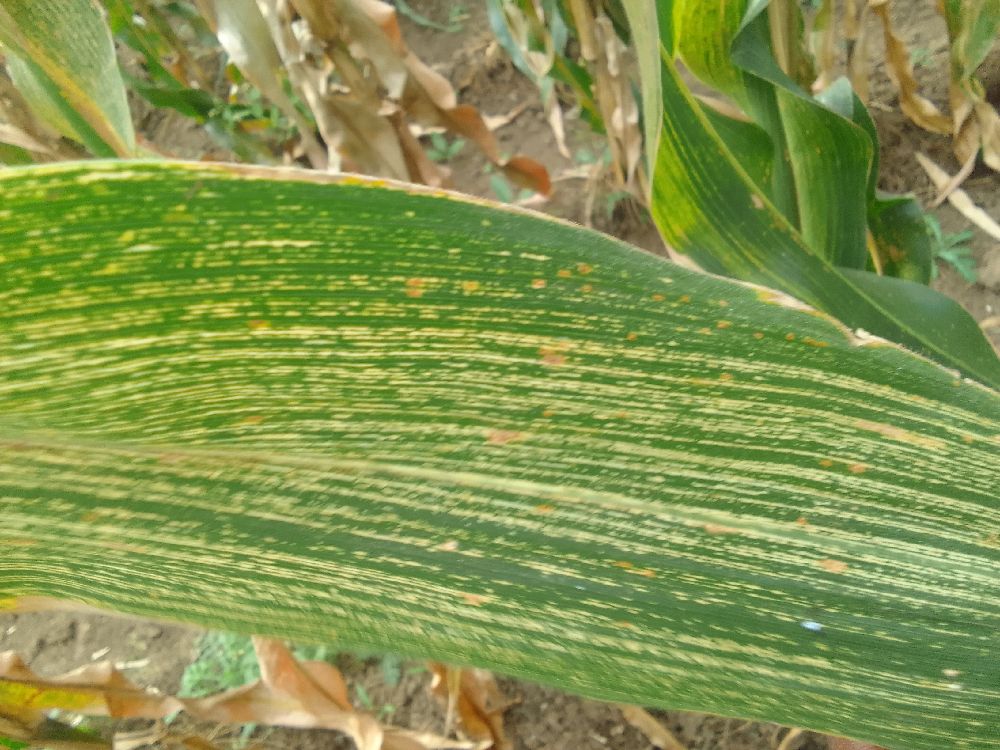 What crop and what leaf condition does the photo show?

maize, maize streak virus
